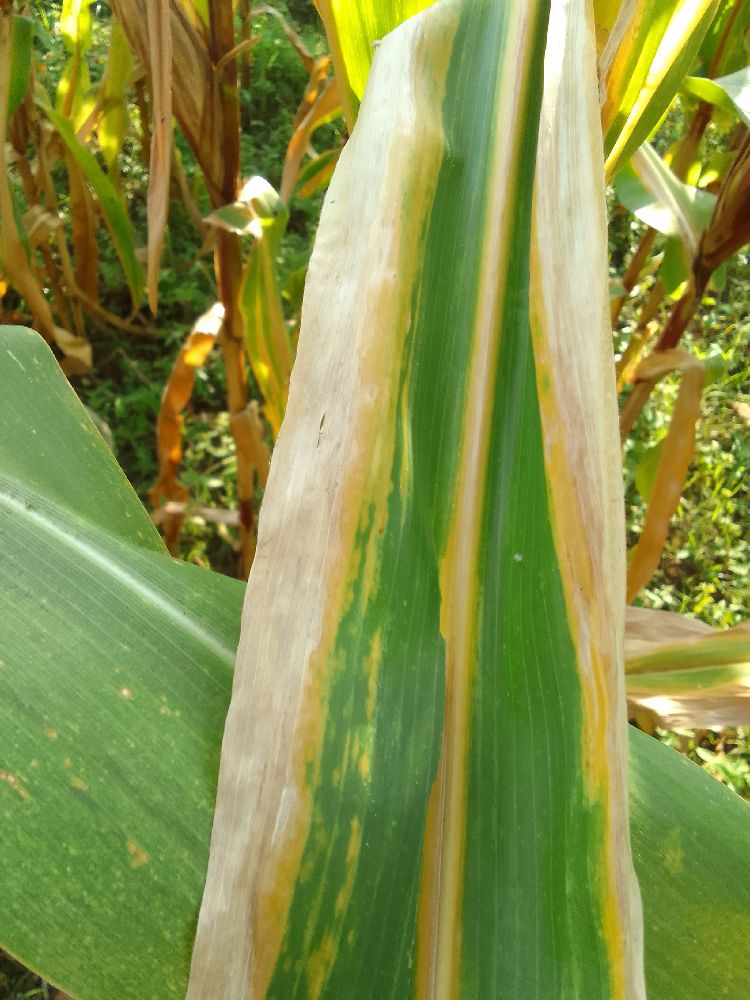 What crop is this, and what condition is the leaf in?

maize, maize lethal necrosis
